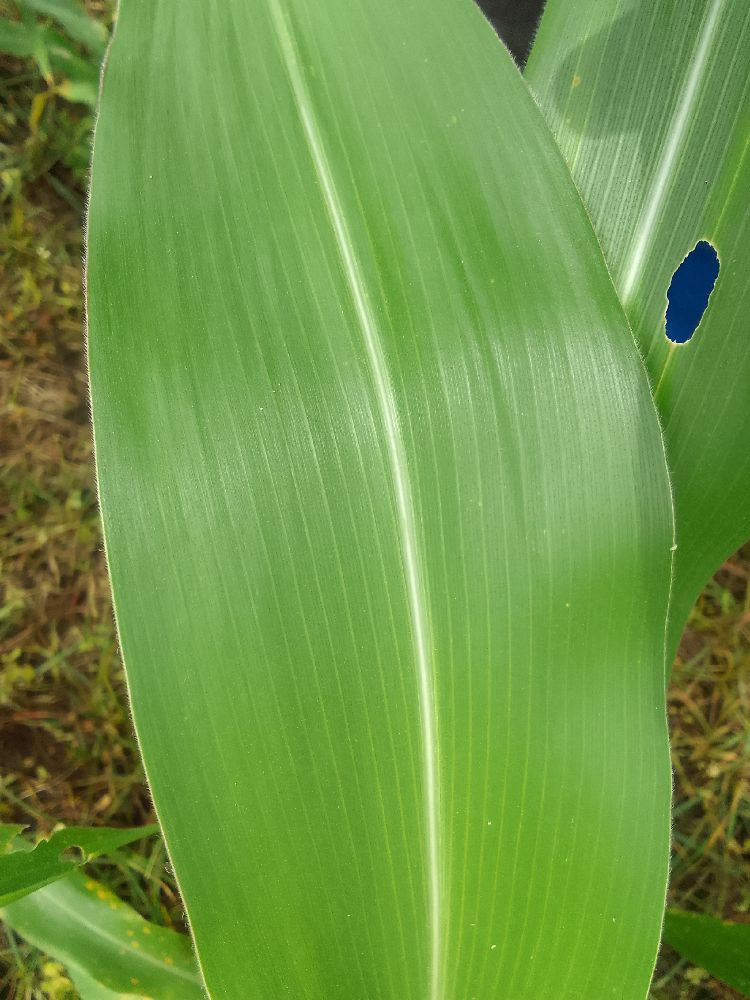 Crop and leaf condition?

maize, healthy
